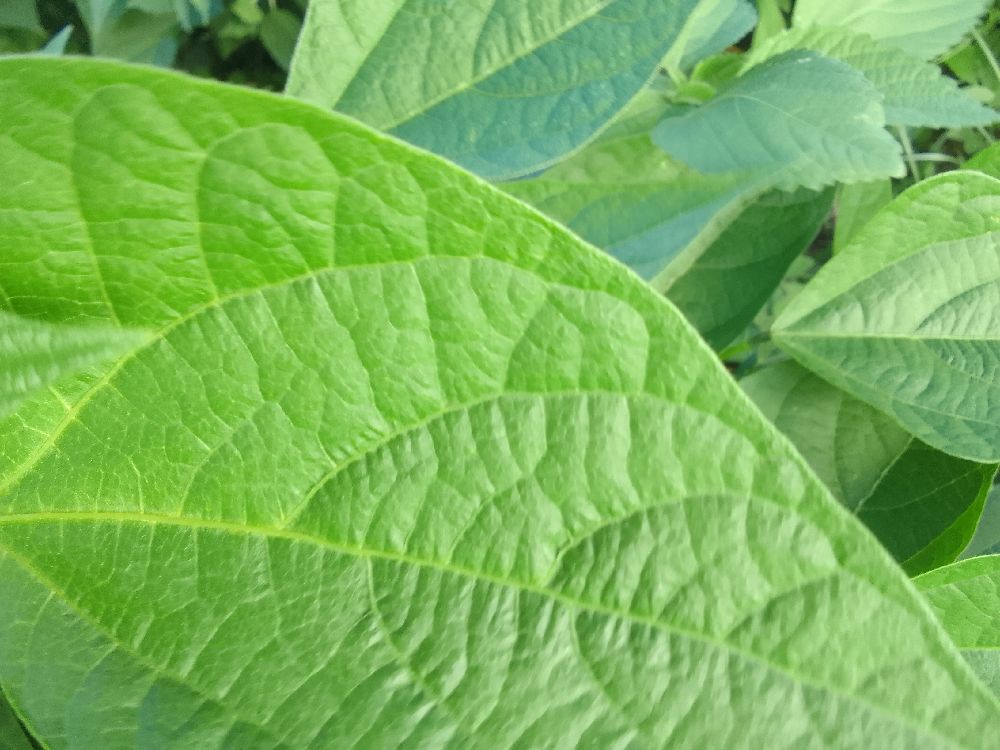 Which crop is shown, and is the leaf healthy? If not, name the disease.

common bean, healthy
